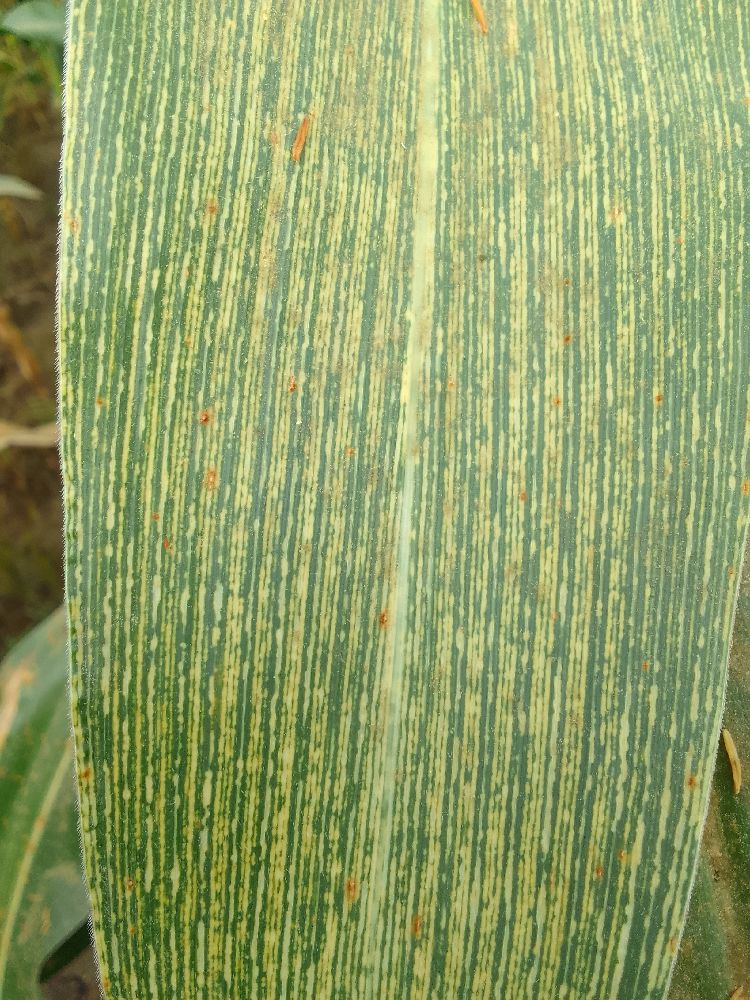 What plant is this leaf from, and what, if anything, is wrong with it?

maize, maize streak virus
